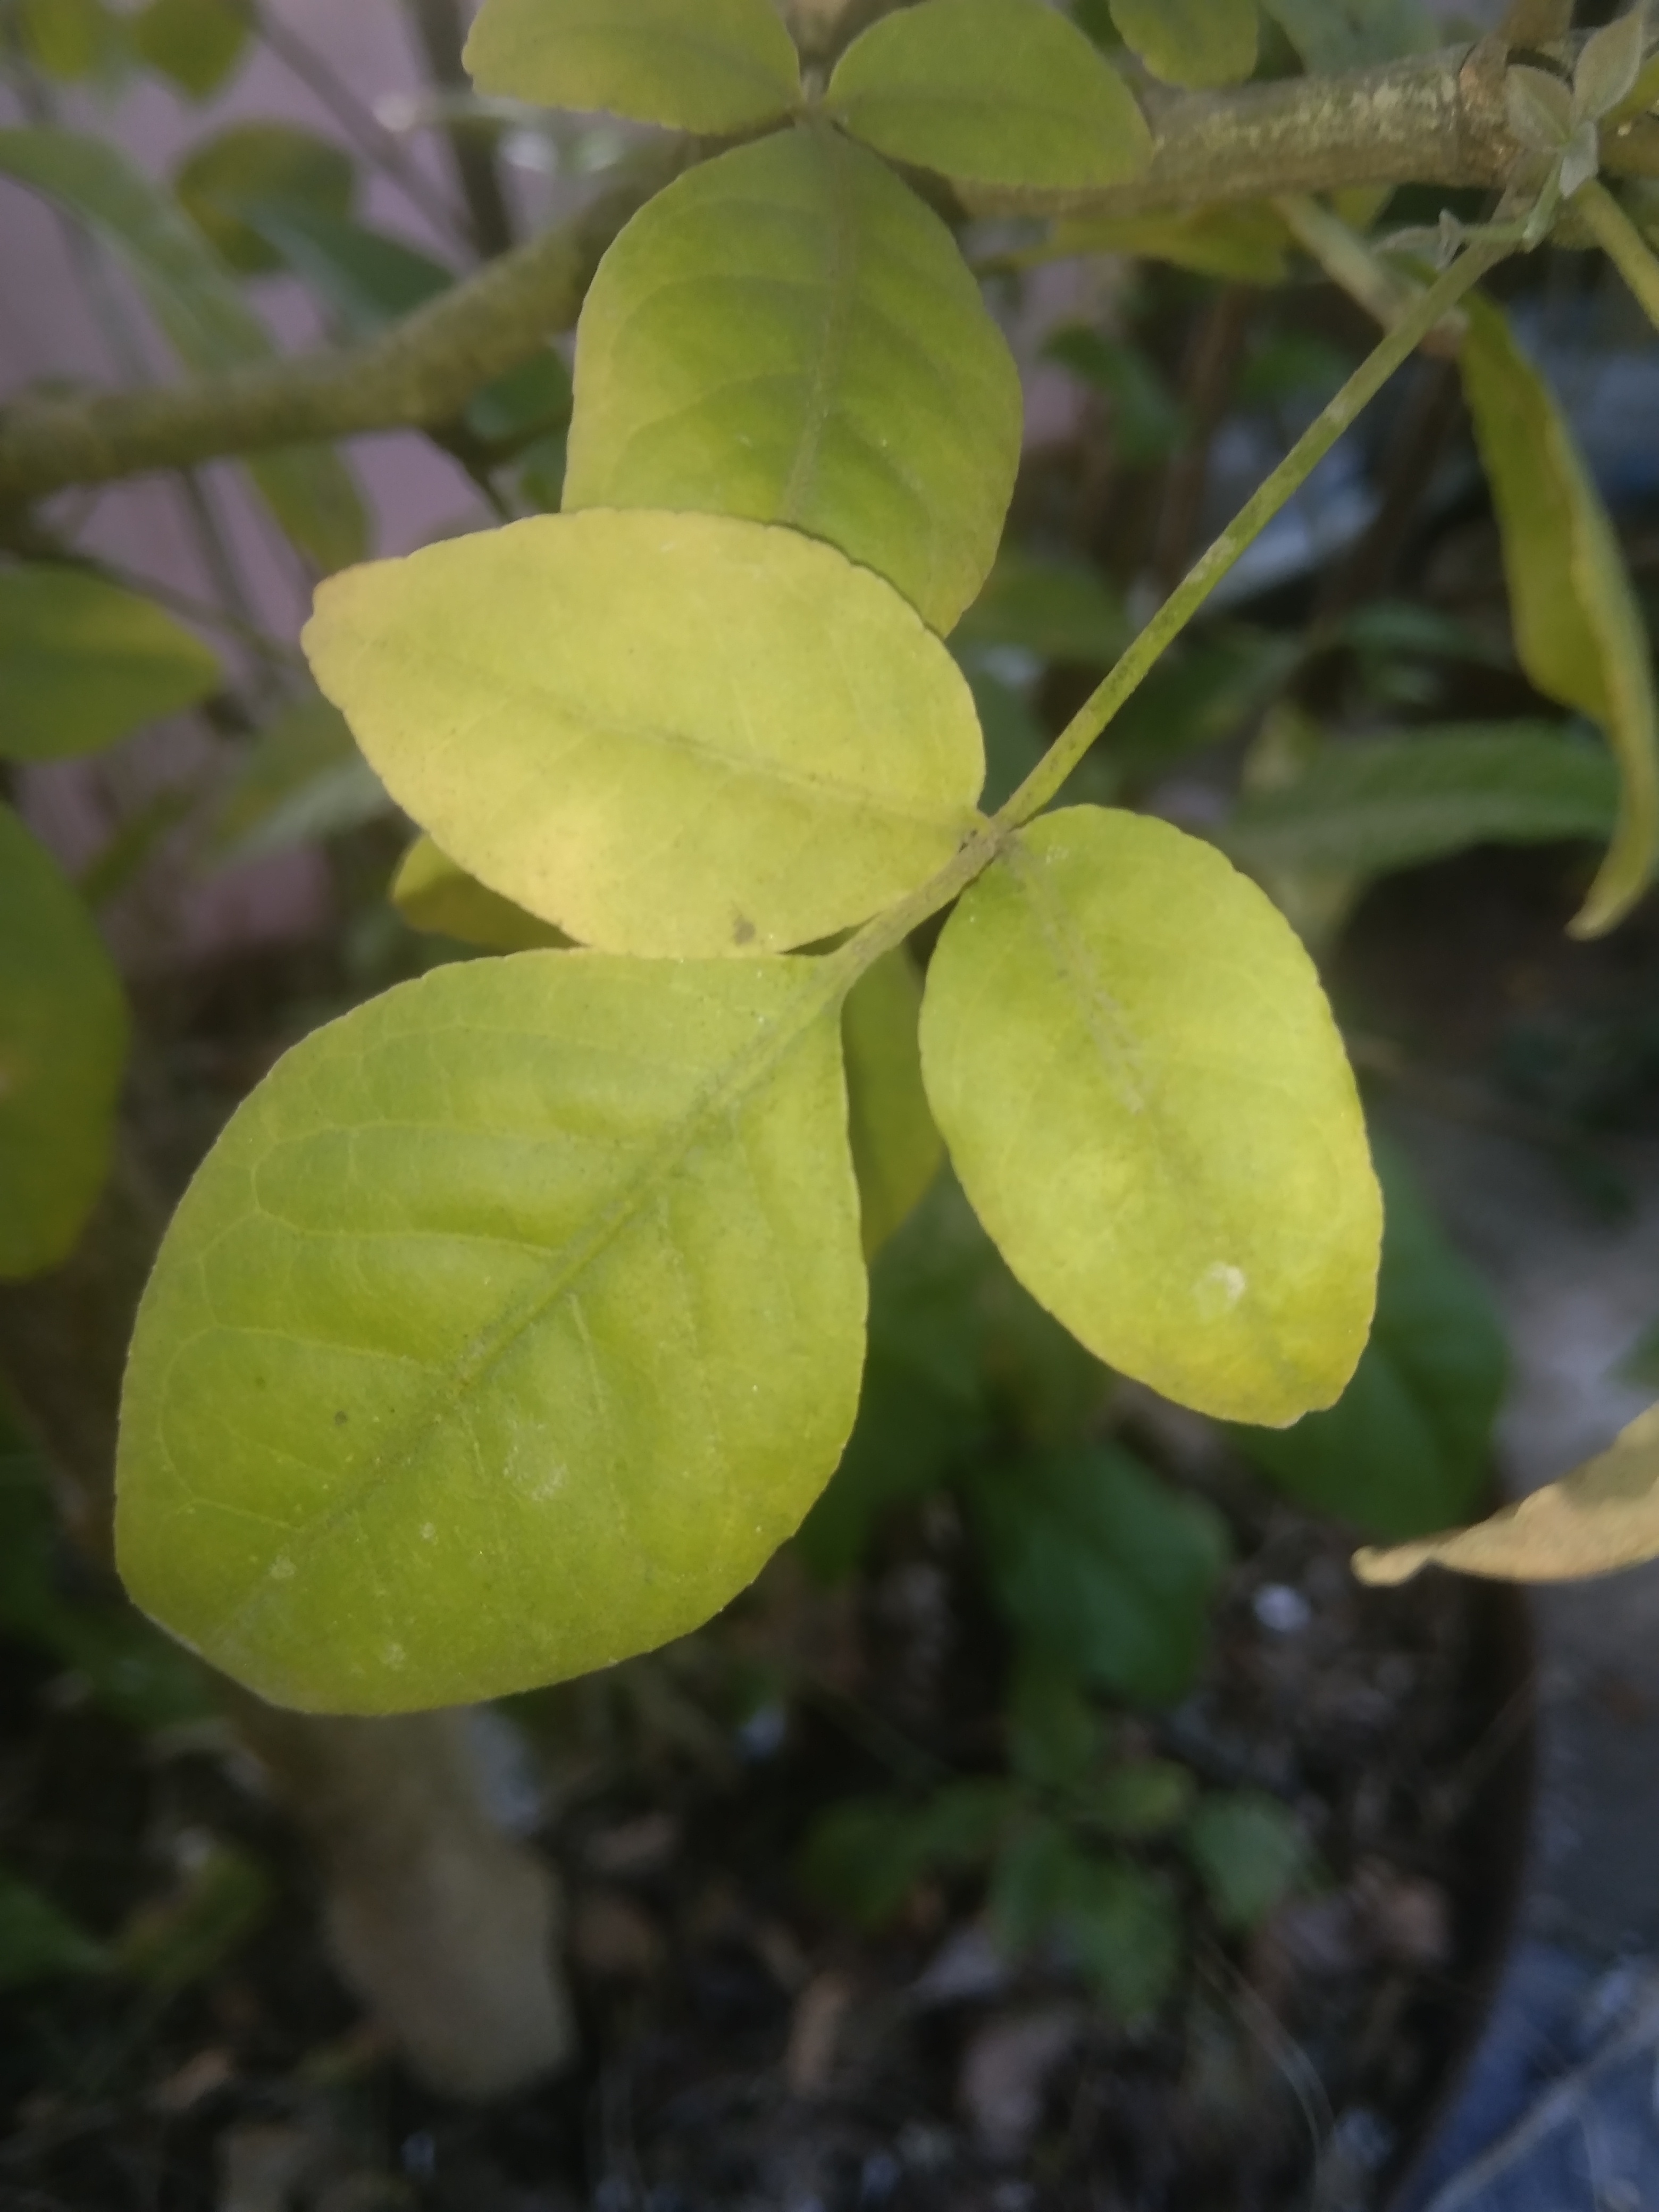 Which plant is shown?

wood apple
